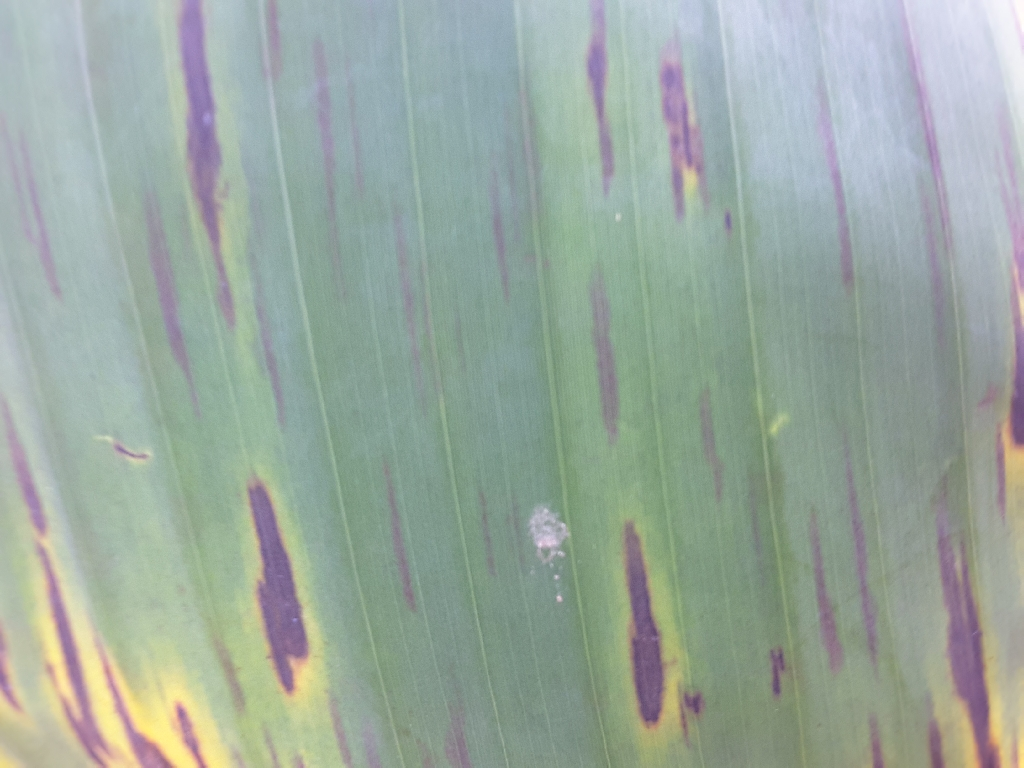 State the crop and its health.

banana, black sigatoka
